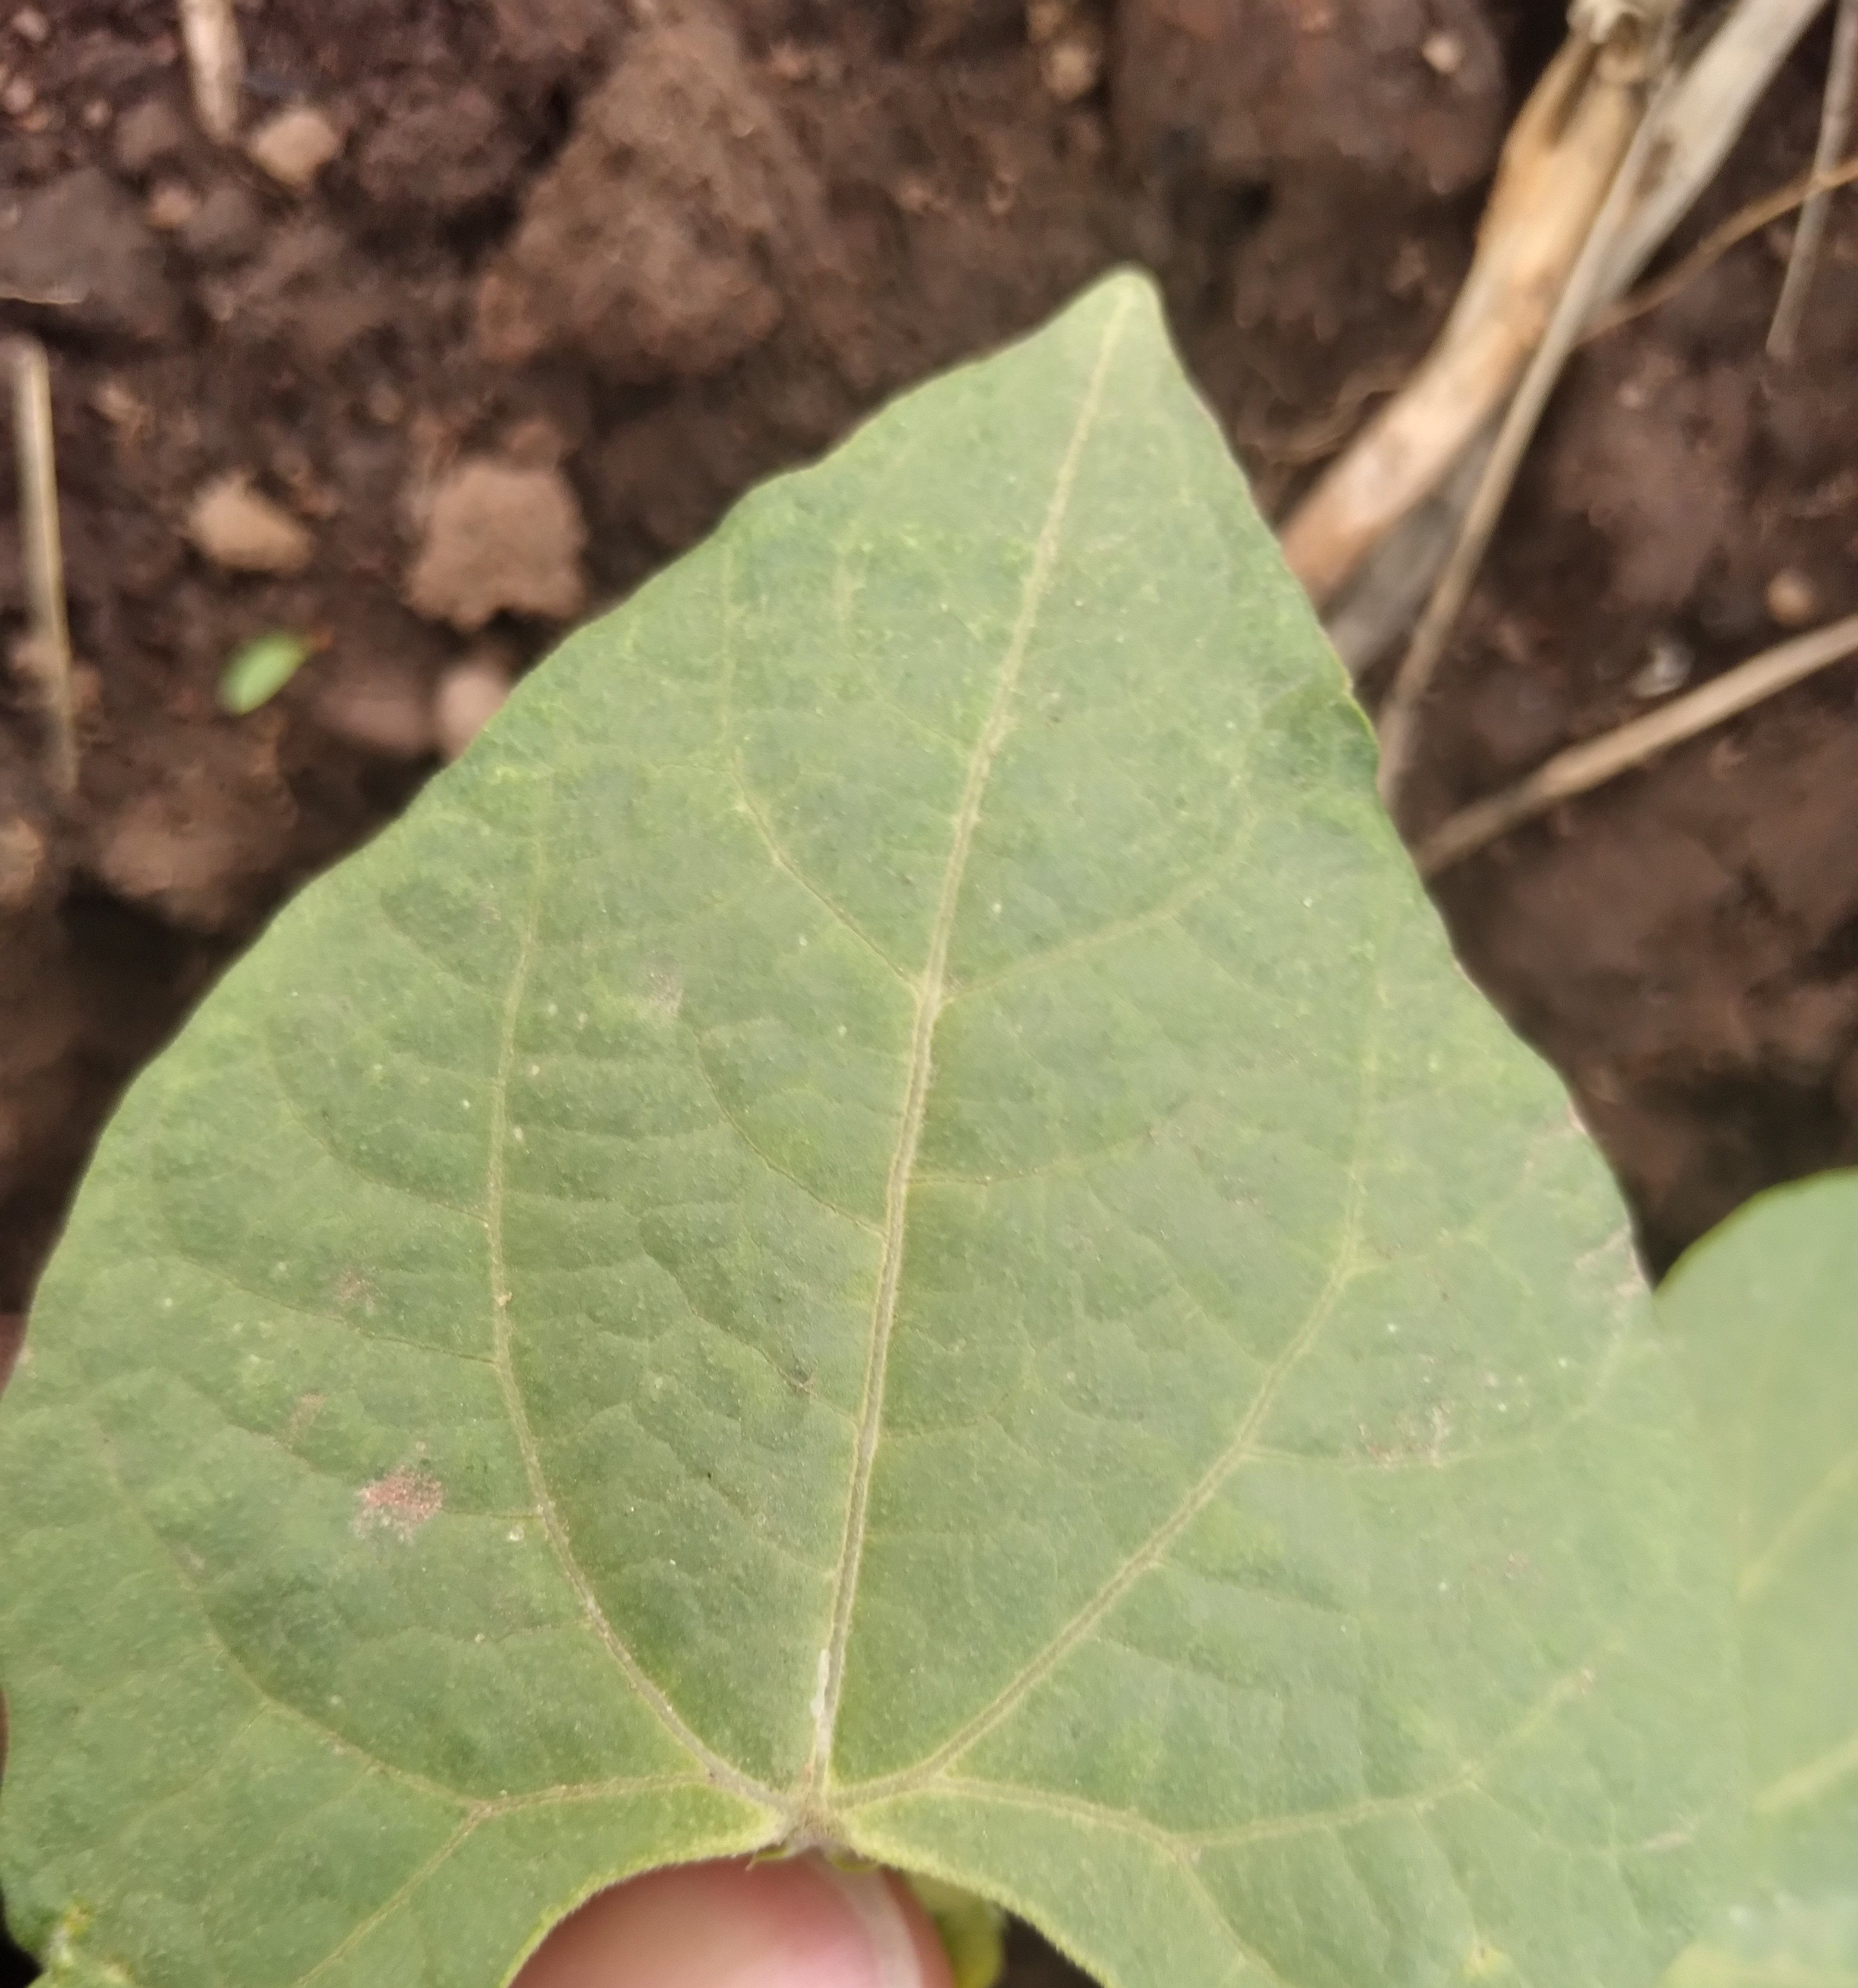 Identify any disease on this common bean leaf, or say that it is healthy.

healthy
